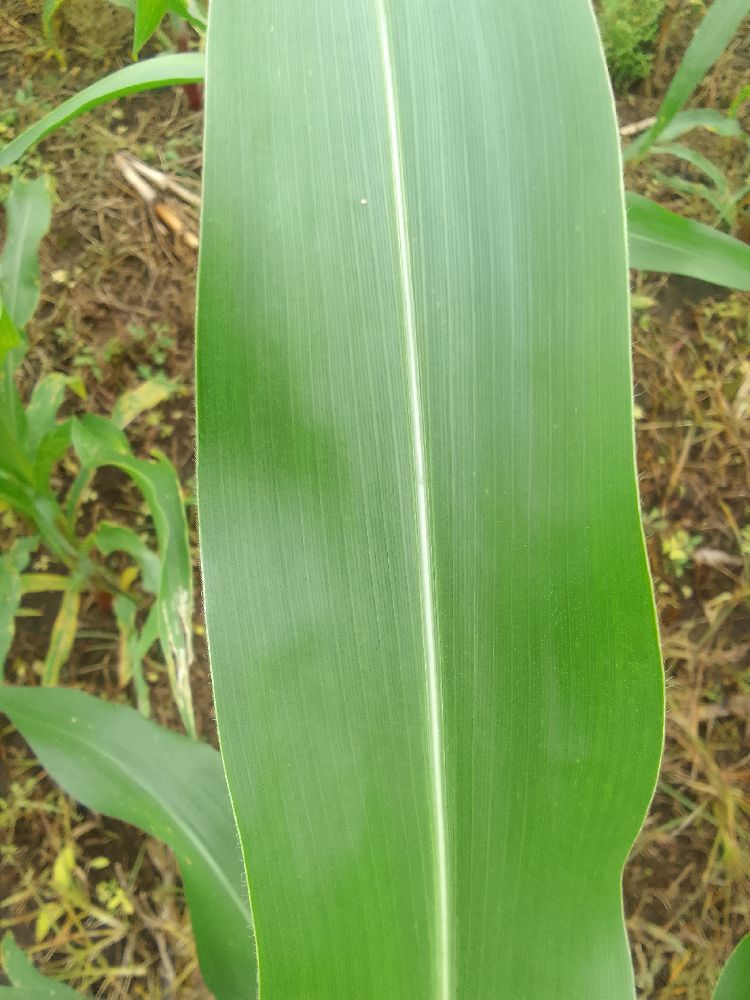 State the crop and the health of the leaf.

maize, healthy
